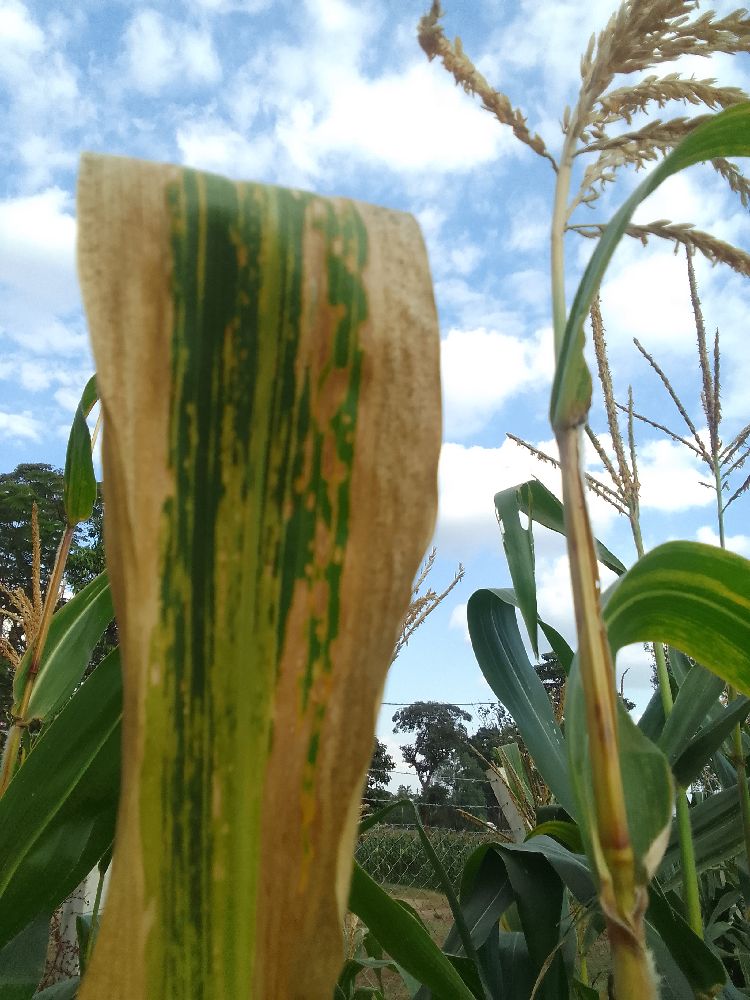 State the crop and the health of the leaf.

maize, maize lethal necrosis
